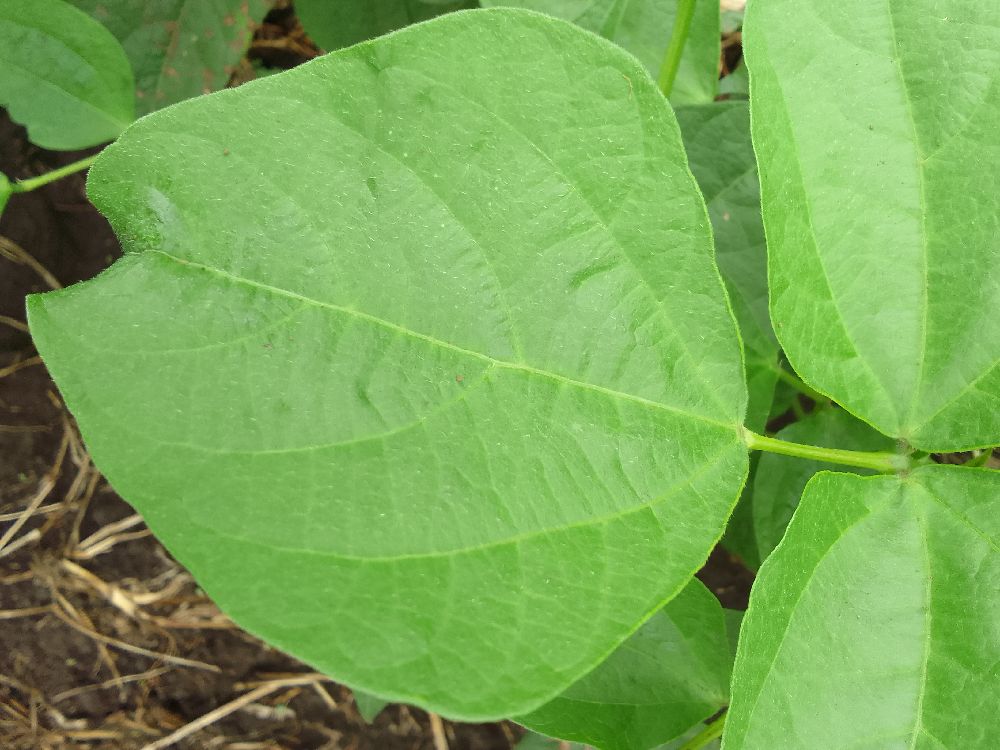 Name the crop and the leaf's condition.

common bean, healthy
